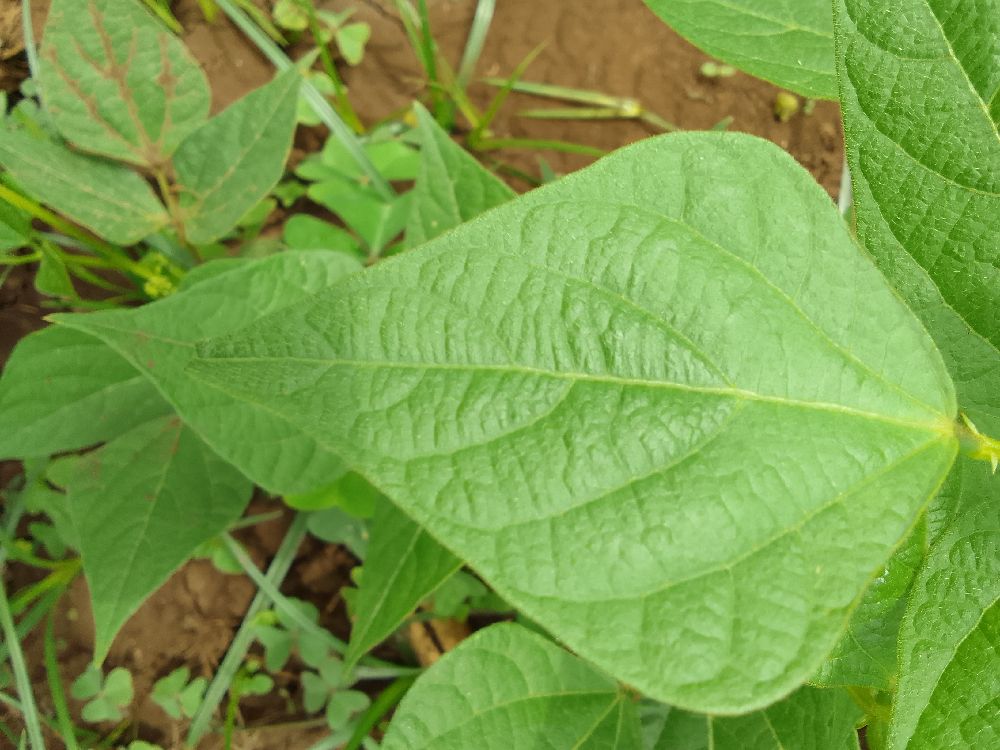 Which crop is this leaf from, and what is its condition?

common bean, healthy
